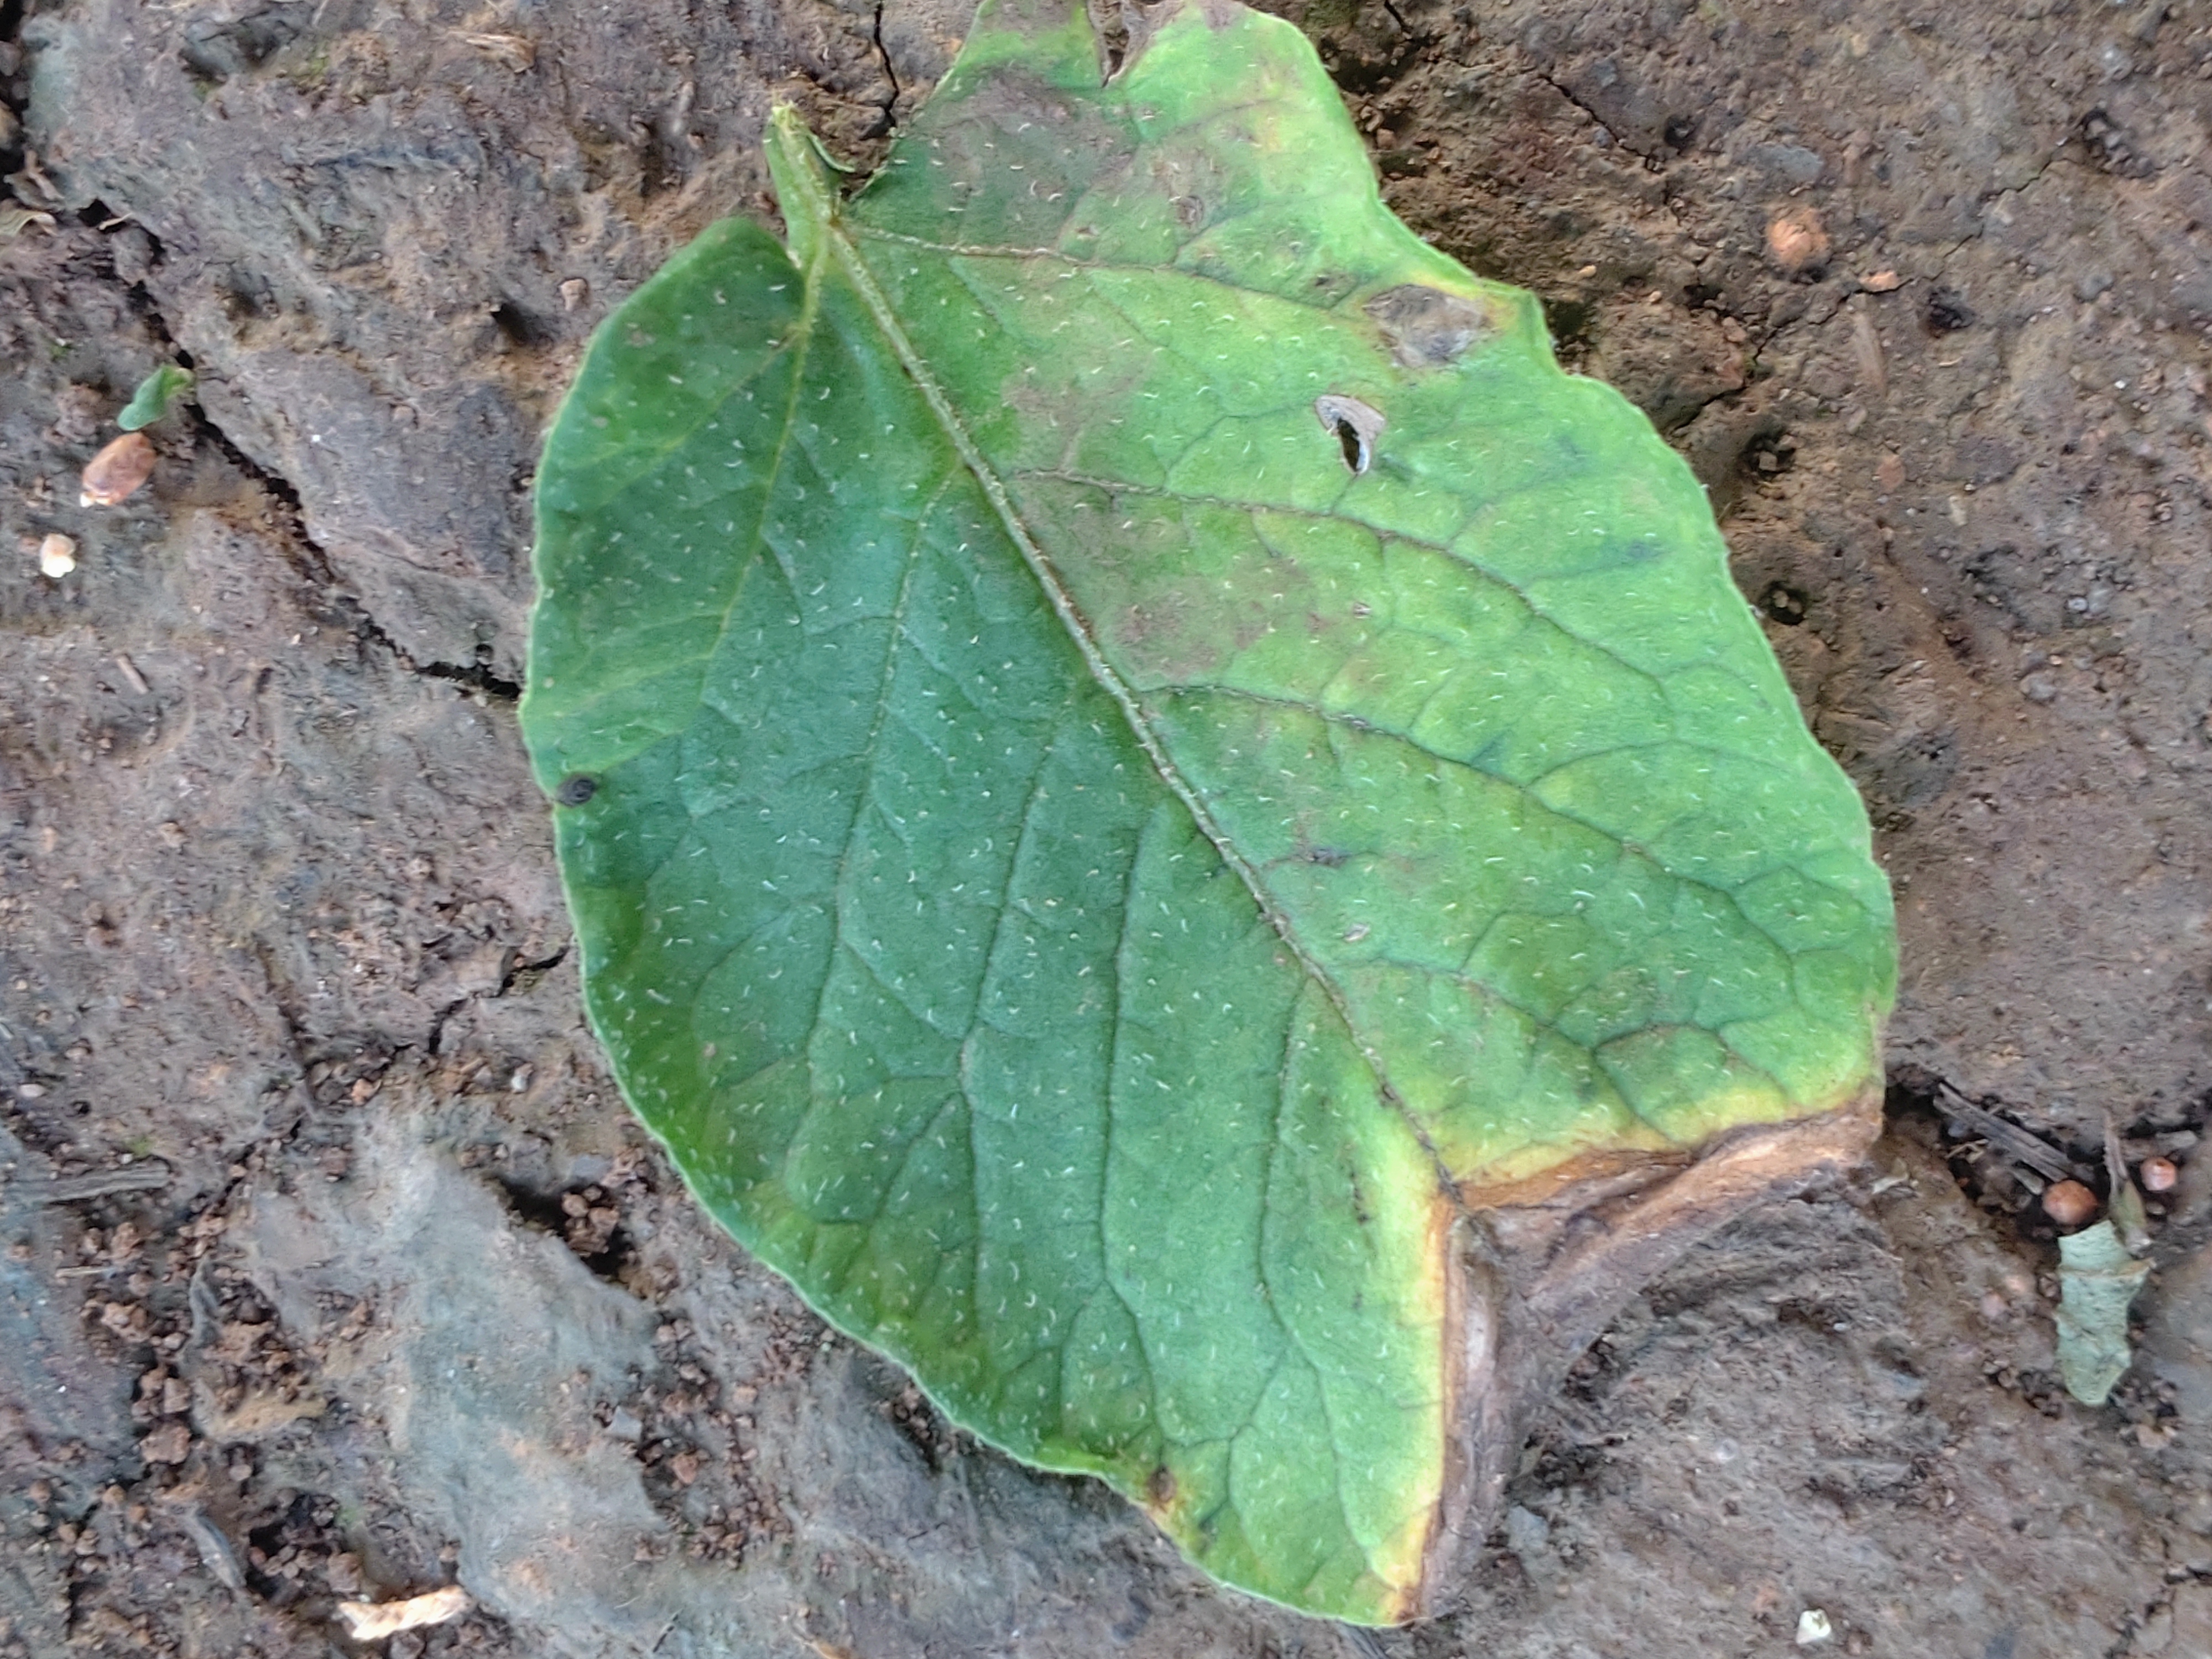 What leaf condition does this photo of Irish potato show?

early blight
